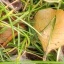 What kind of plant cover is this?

grass
